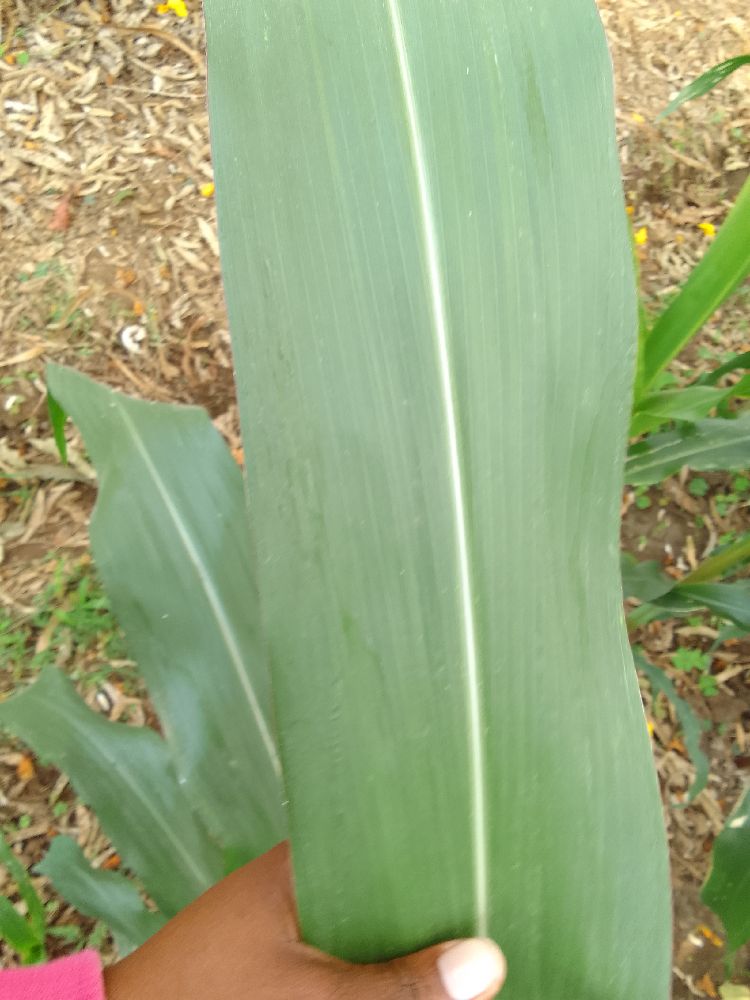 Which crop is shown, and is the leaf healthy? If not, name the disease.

maize, healthy
